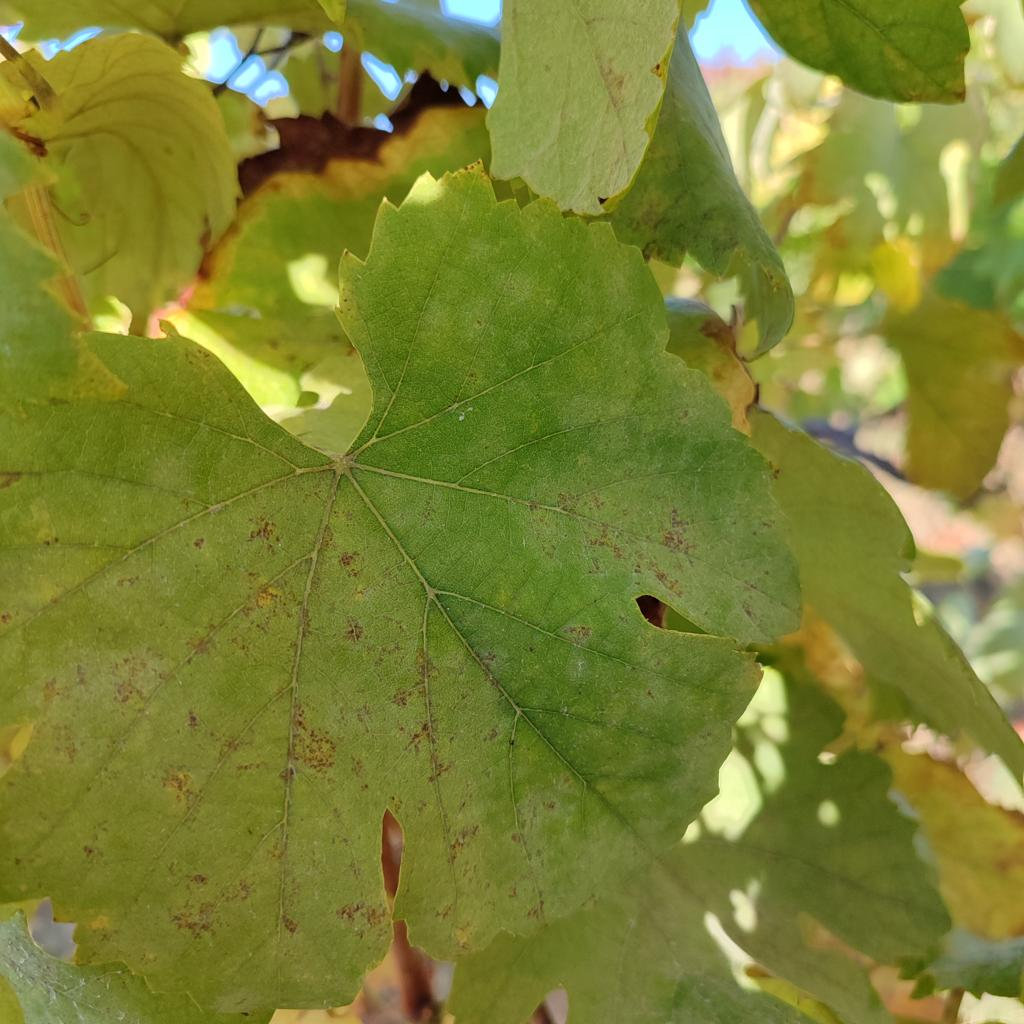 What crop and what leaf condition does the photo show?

grapevine, powdery mildew
